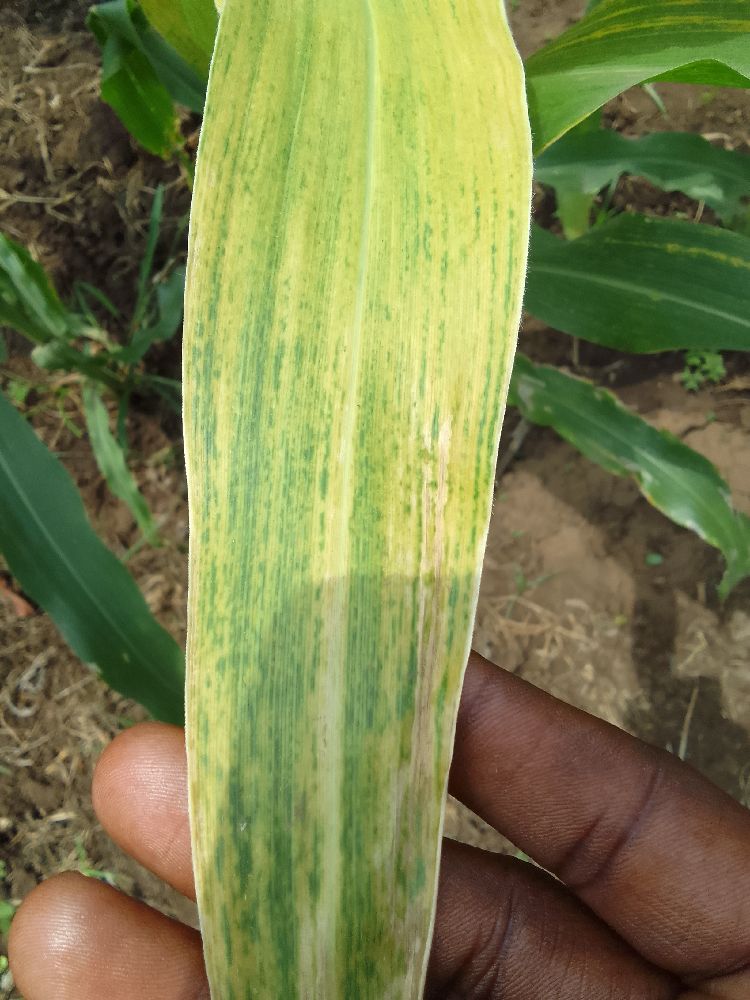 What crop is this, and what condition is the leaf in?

maize, maize lethal necrosis
